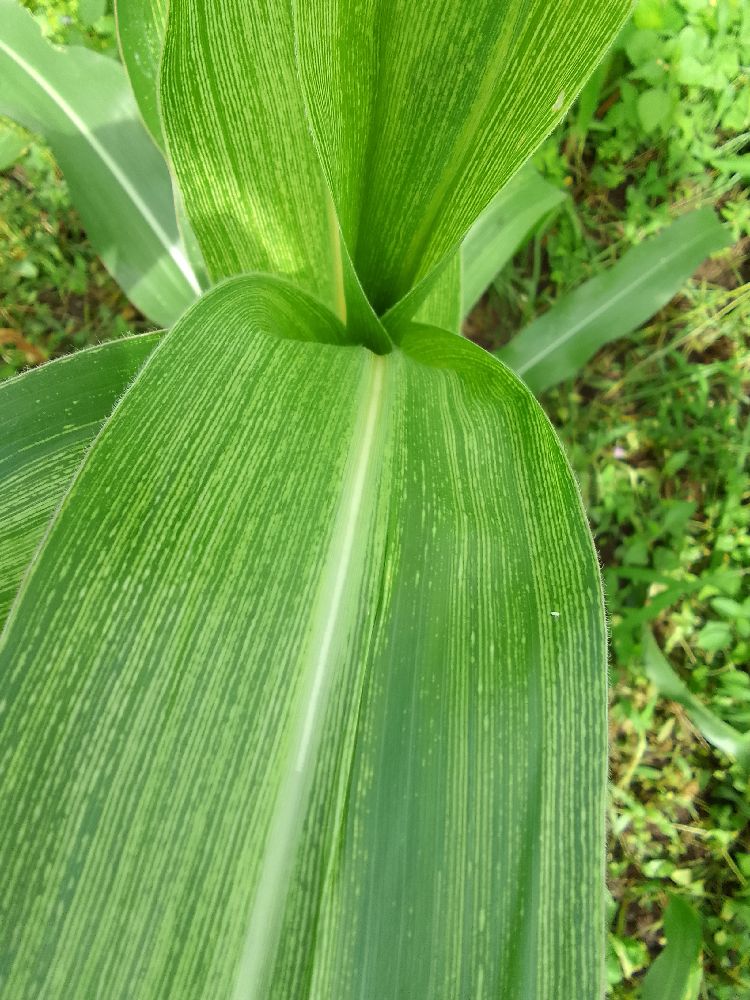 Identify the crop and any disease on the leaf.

maize, maize streak virus
